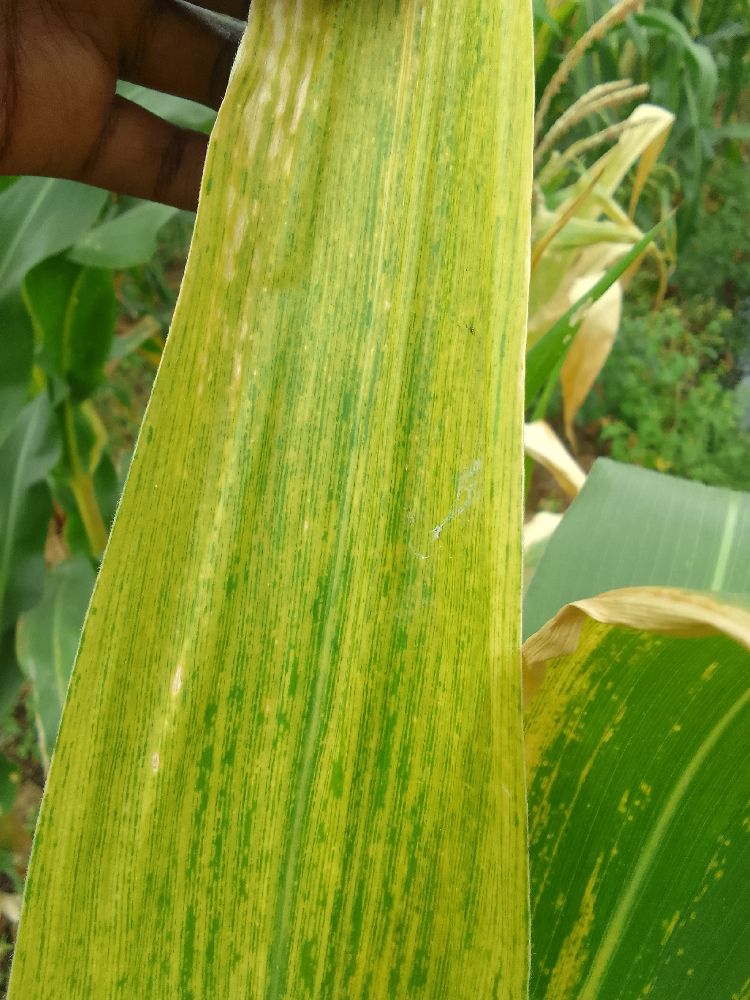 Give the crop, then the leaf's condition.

maize, maize lethal necrosis
